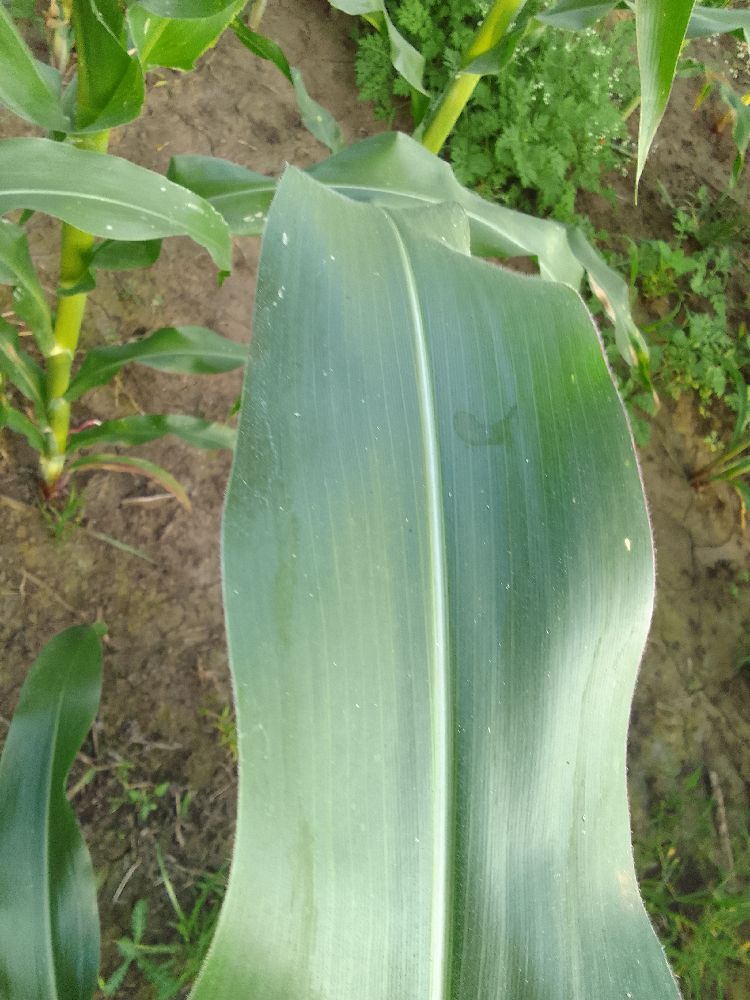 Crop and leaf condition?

maize, healthy
